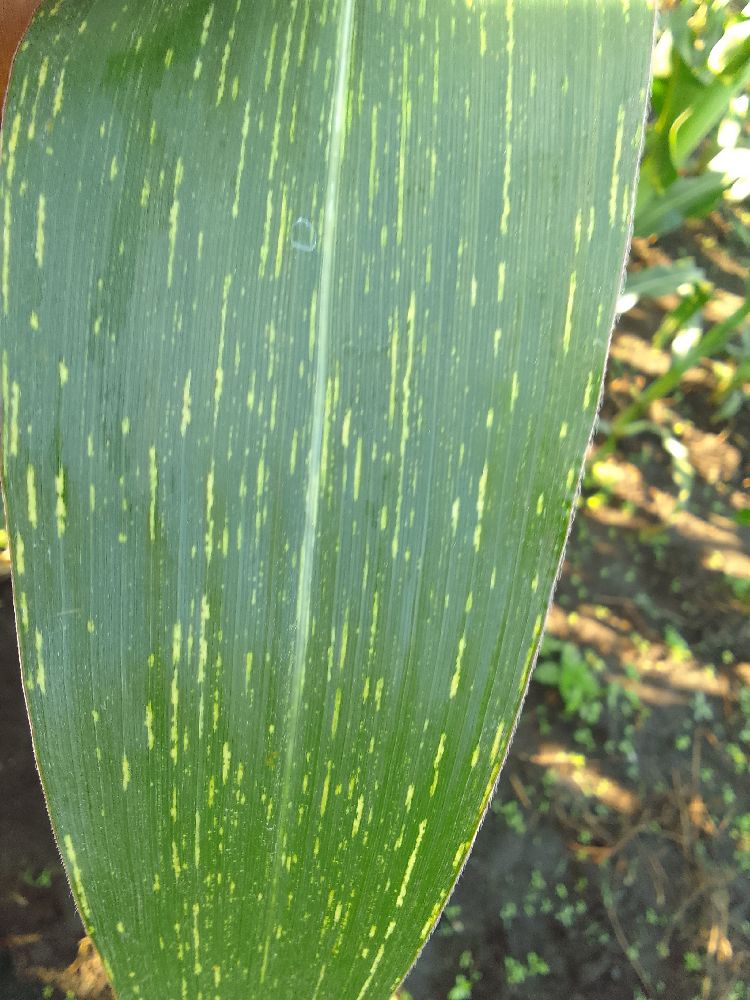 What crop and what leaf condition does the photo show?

maize, maize streak virus
